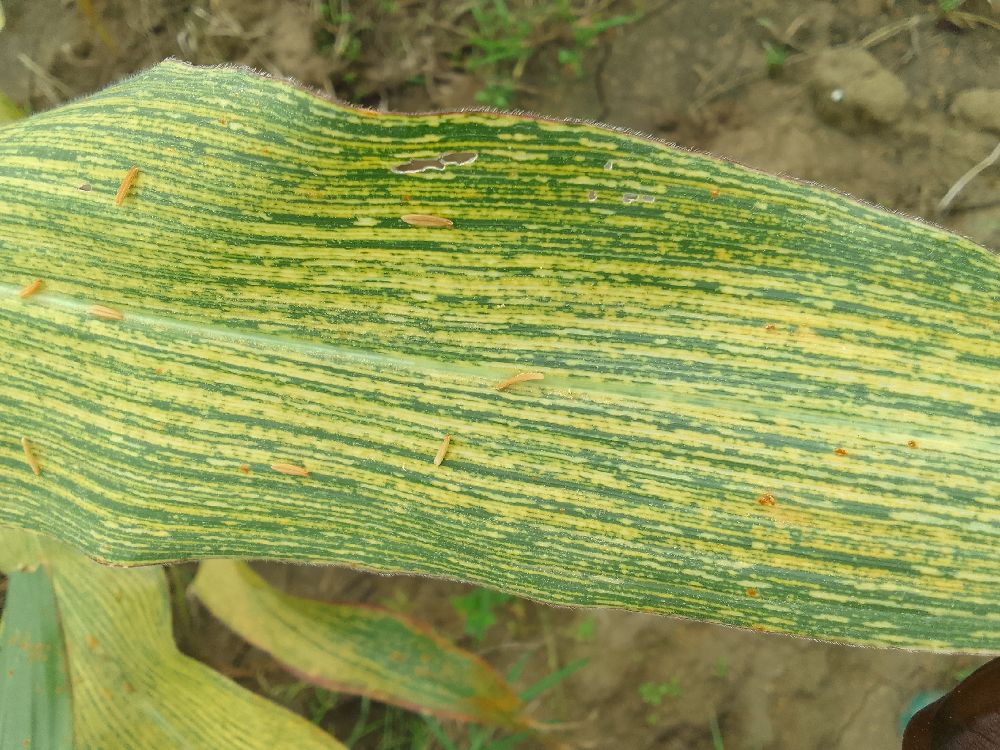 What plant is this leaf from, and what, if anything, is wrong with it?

maize, maize streak virus
